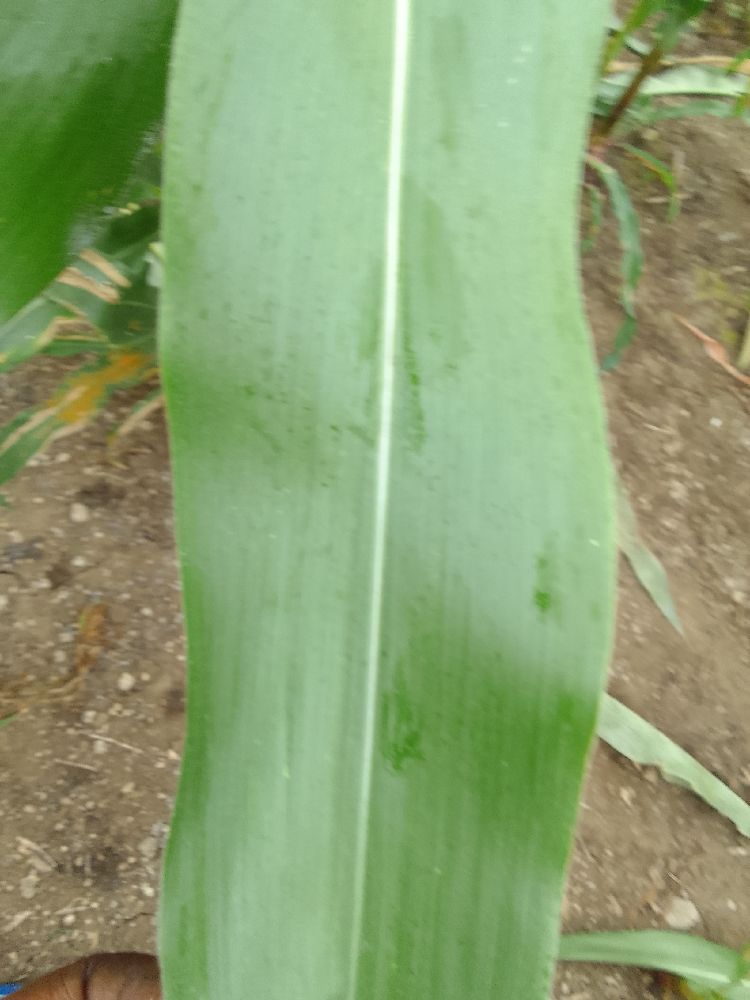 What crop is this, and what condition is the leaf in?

maize, healthy
